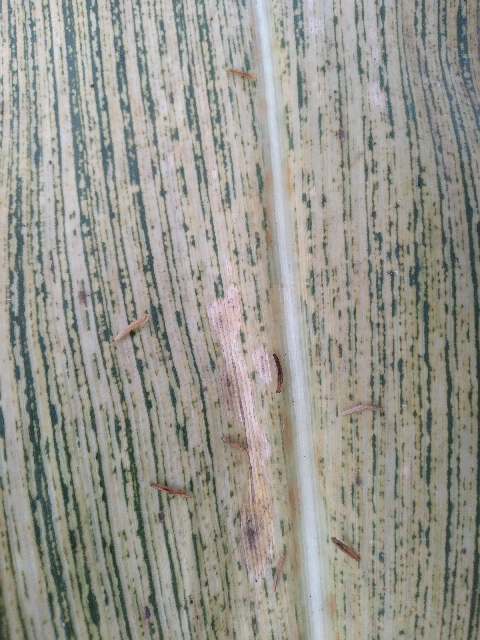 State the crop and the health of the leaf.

maize, maize streak virus
